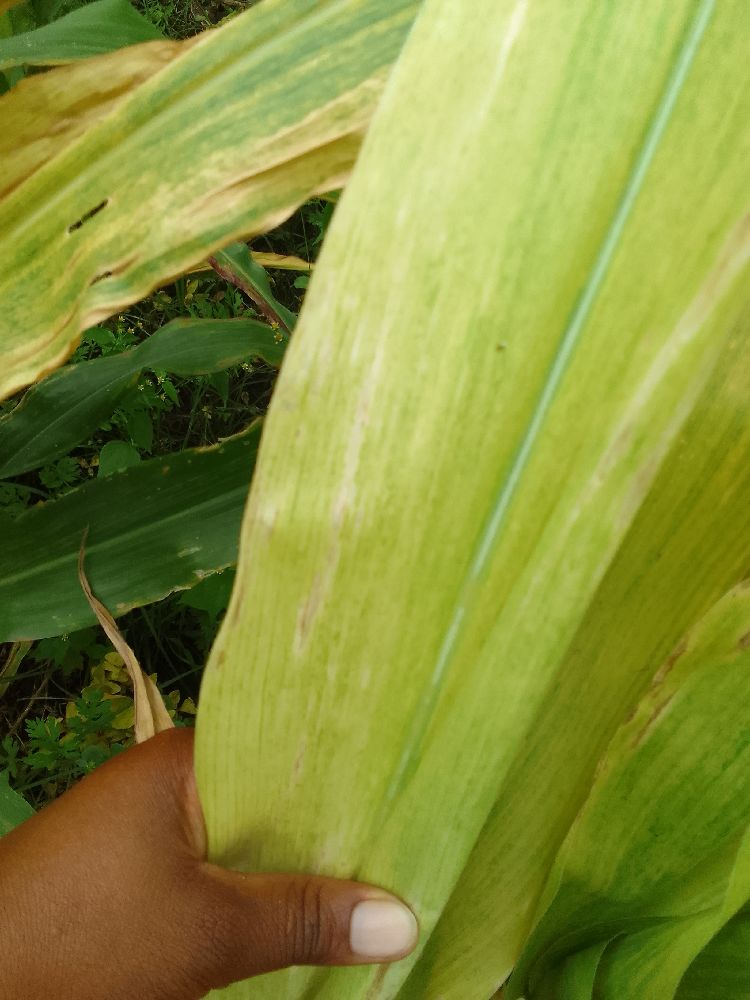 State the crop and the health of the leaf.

maize, maize lethal necrosis
